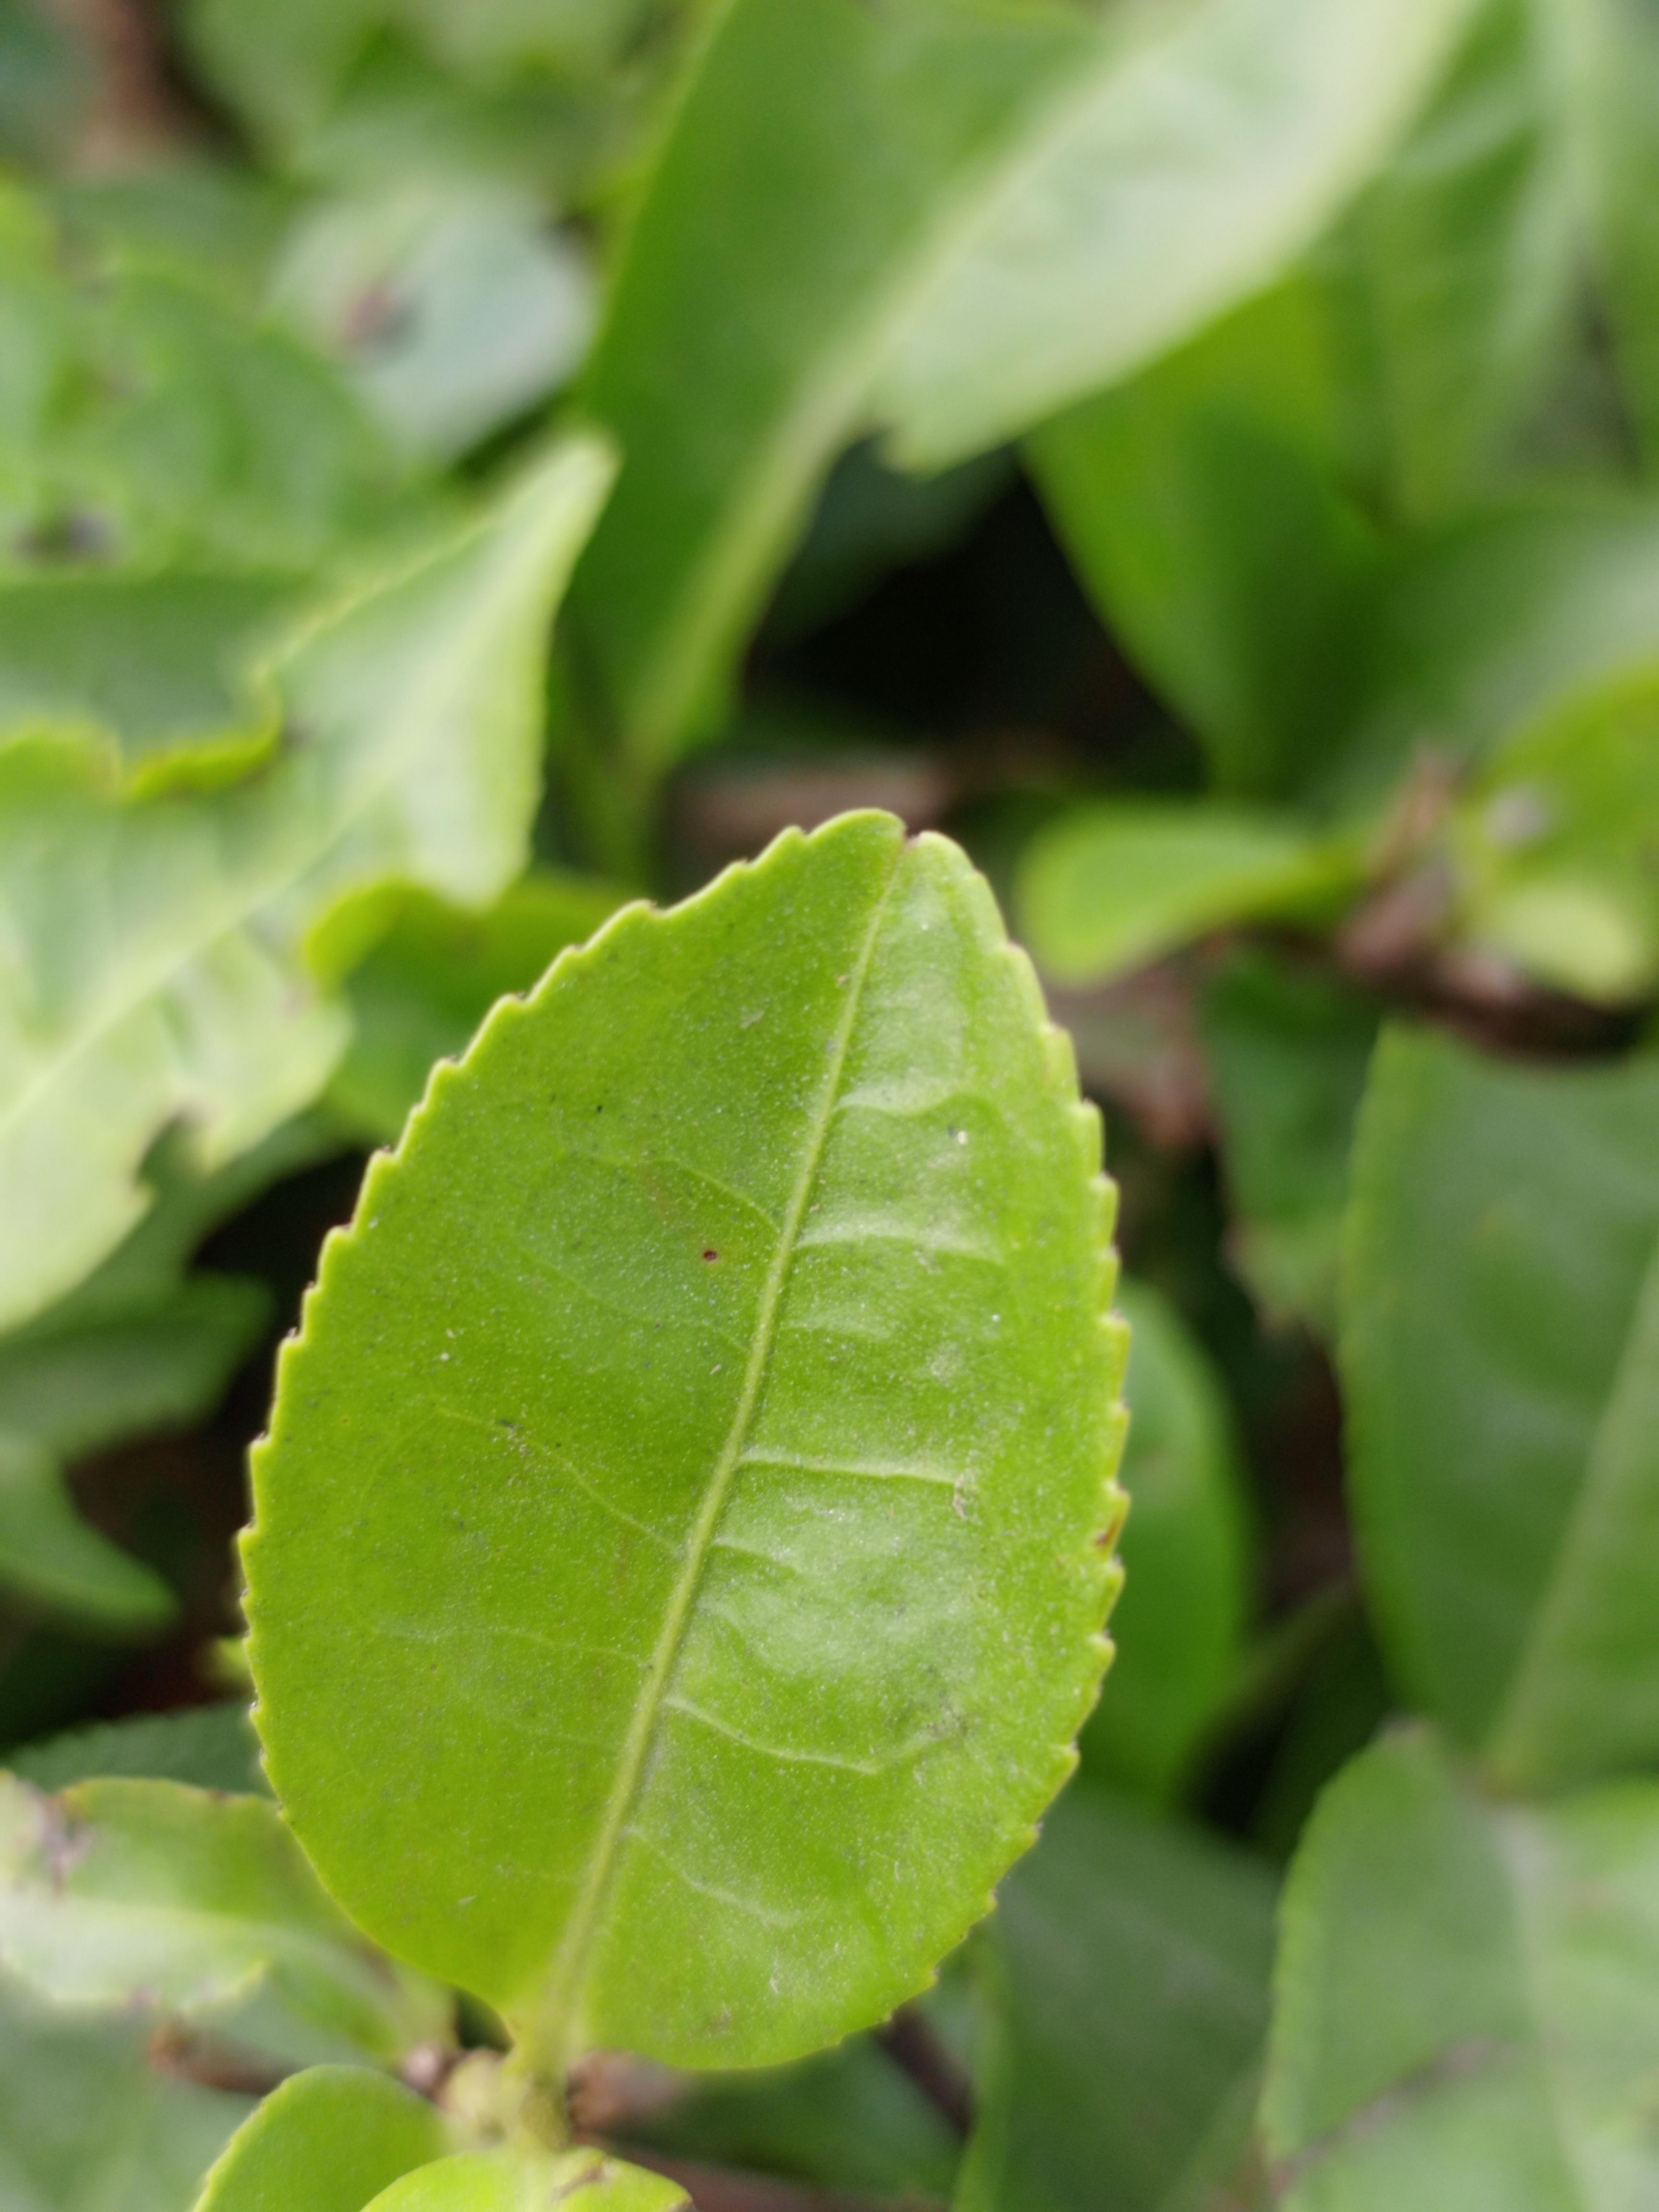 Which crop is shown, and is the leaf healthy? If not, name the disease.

tea, healthy leaf
